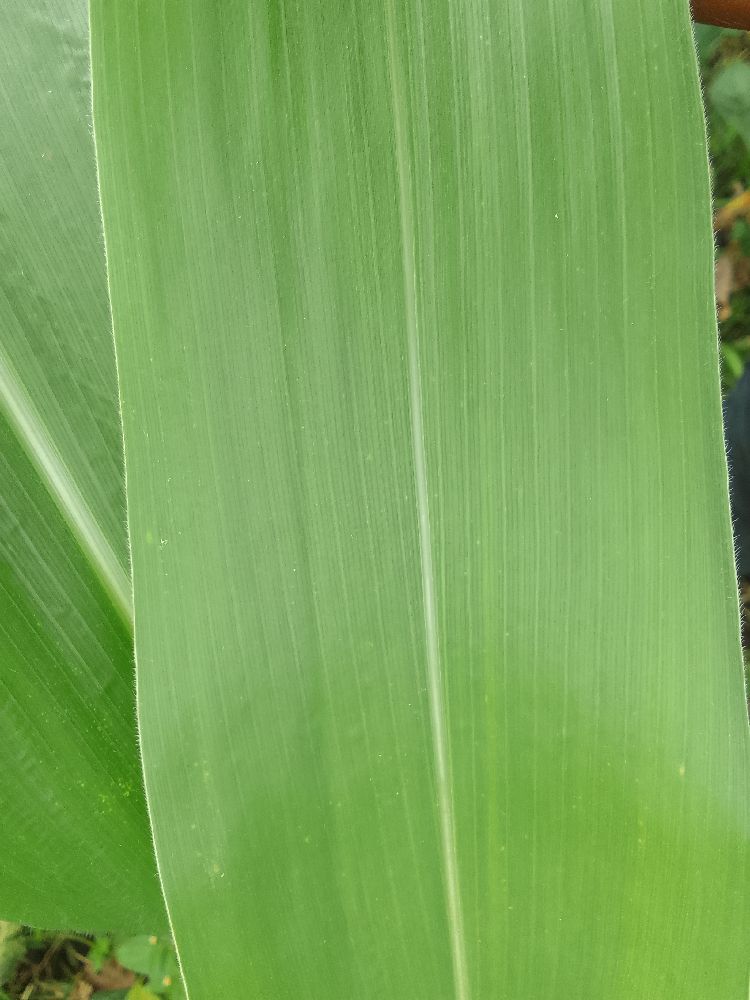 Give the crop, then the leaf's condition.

maize, healthy
